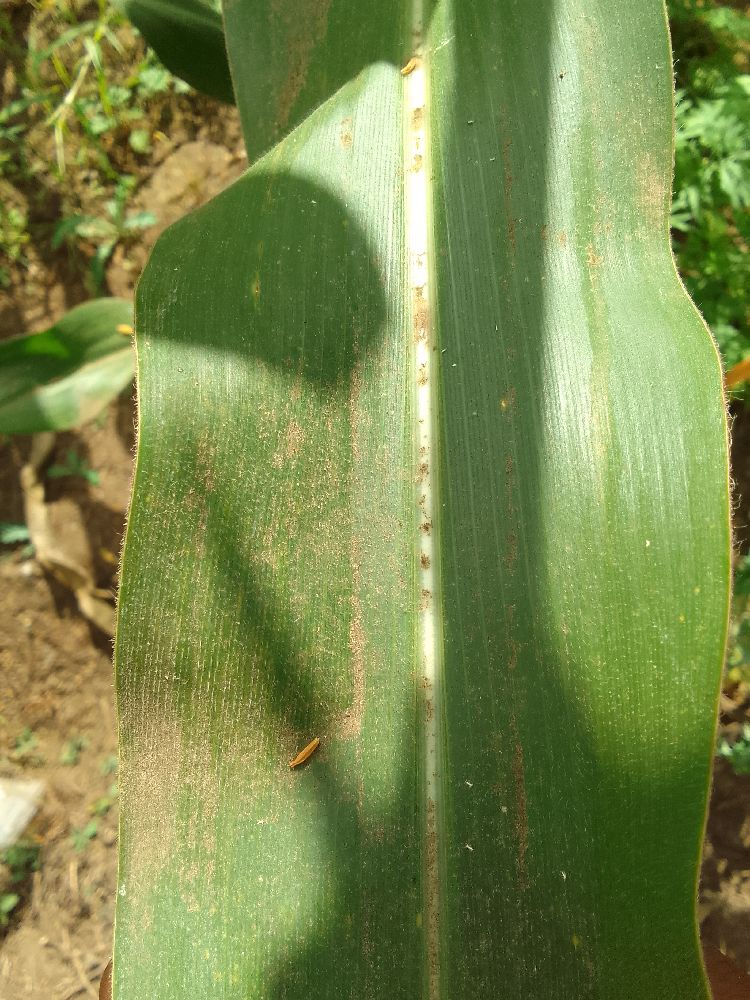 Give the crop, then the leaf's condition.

maize, healthy
